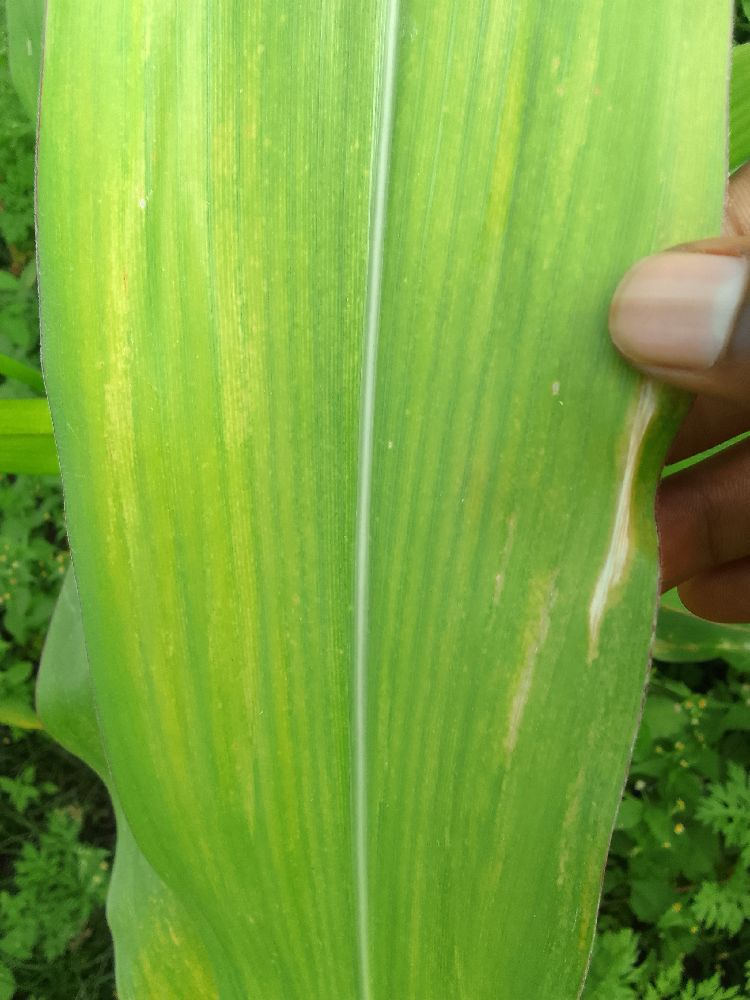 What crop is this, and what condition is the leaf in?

maize, maize lethal necrosis
